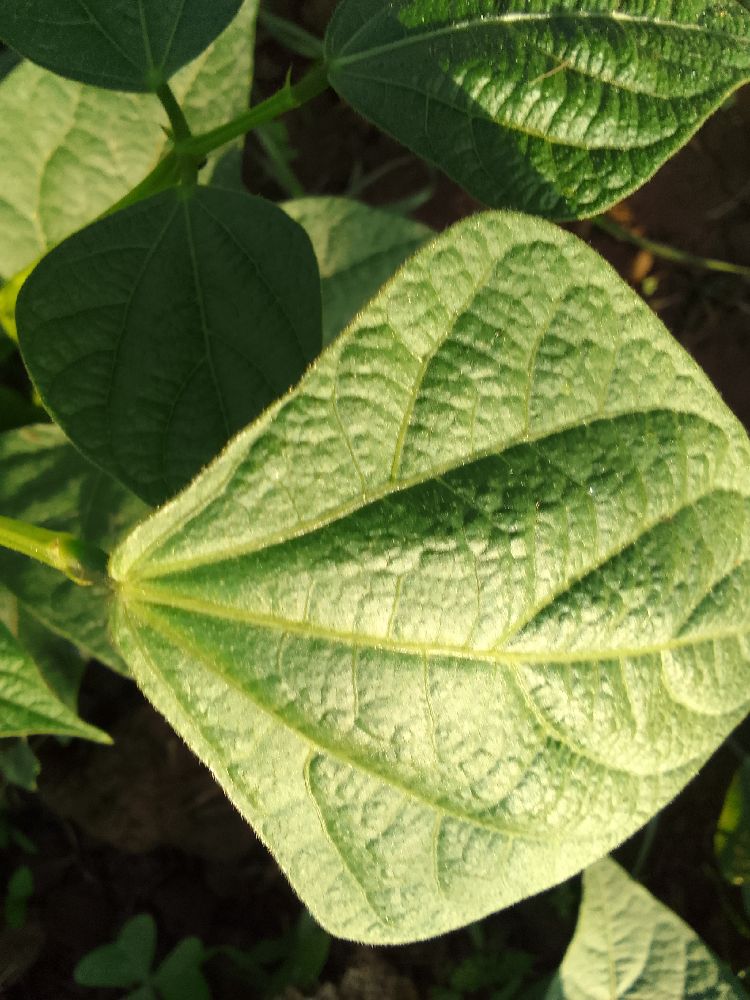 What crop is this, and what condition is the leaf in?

common bean, healthy
